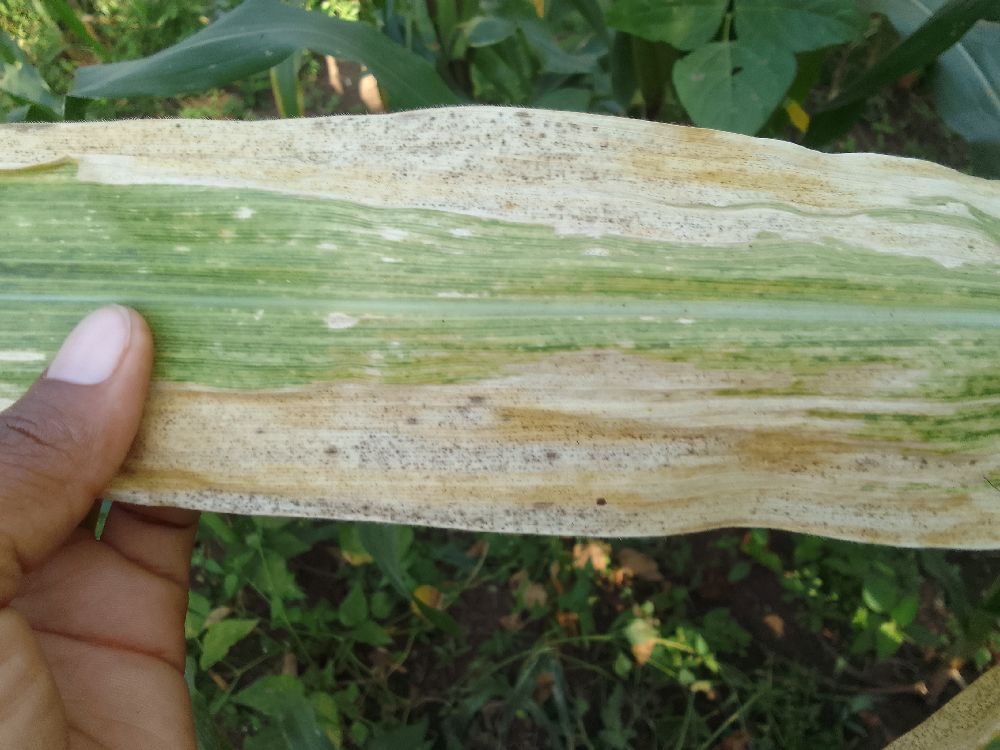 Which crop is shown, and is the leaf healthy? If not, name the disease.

maize, maize lethal necrosis
